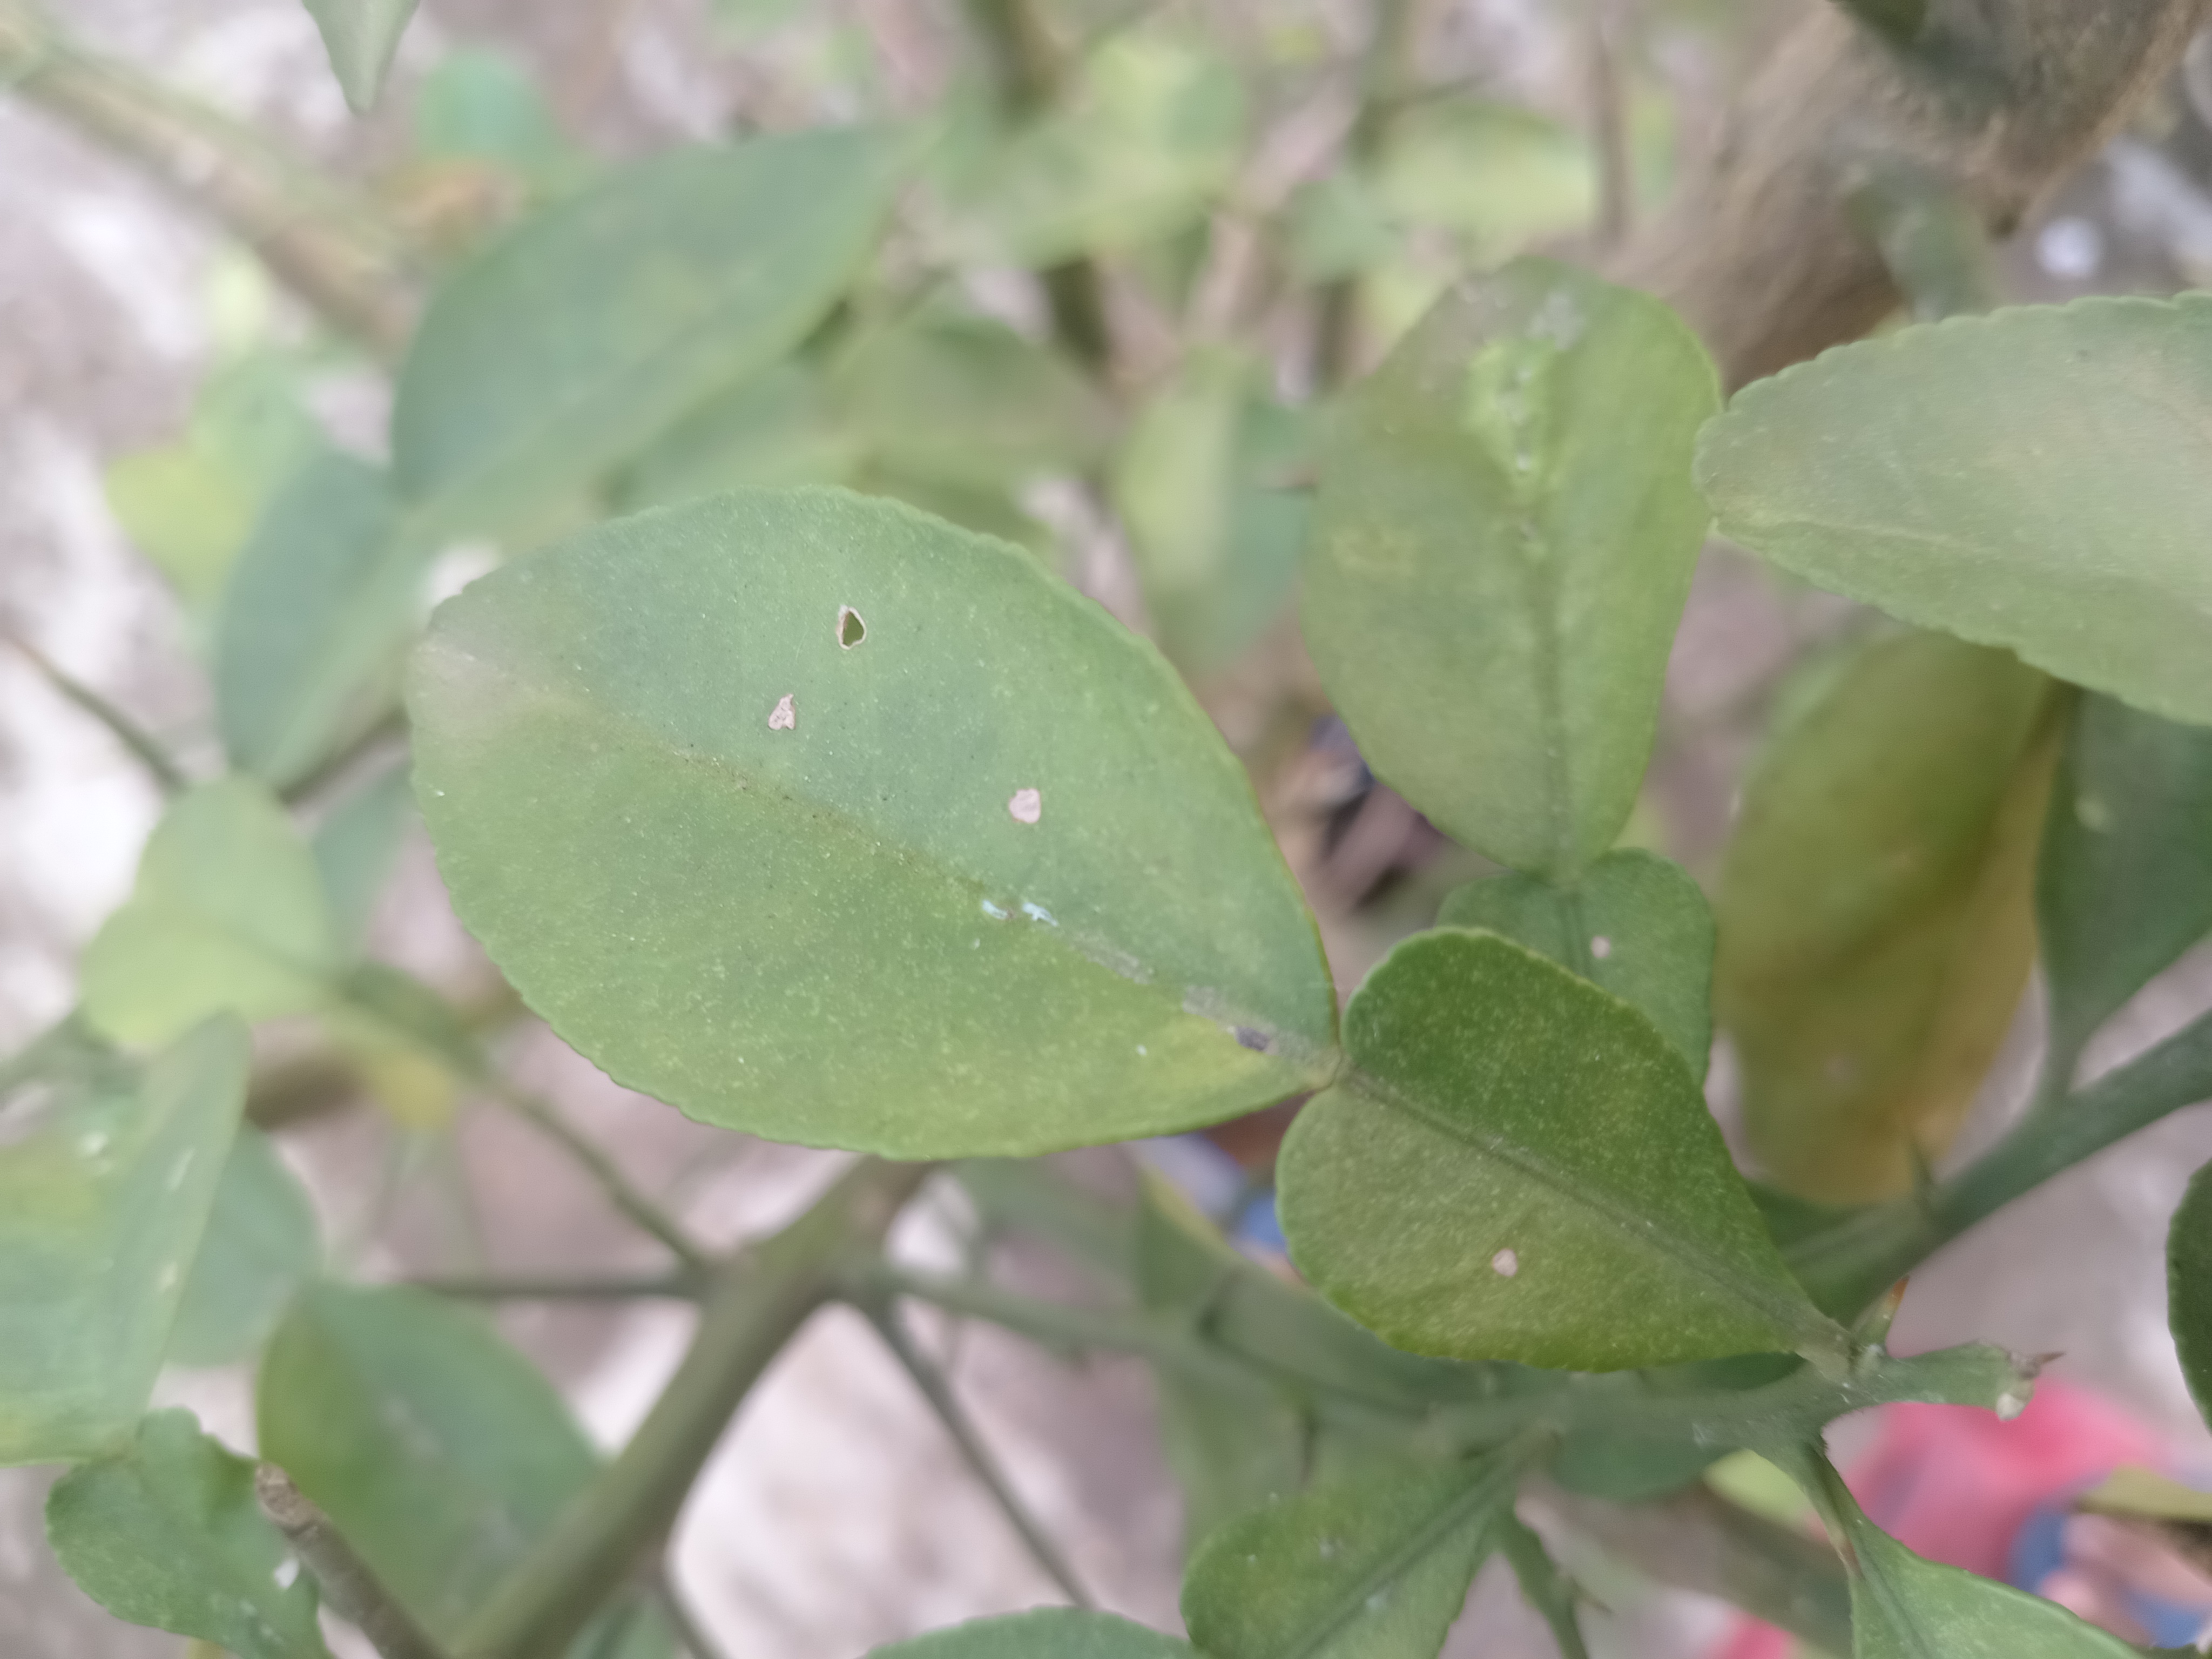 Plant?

lemon
